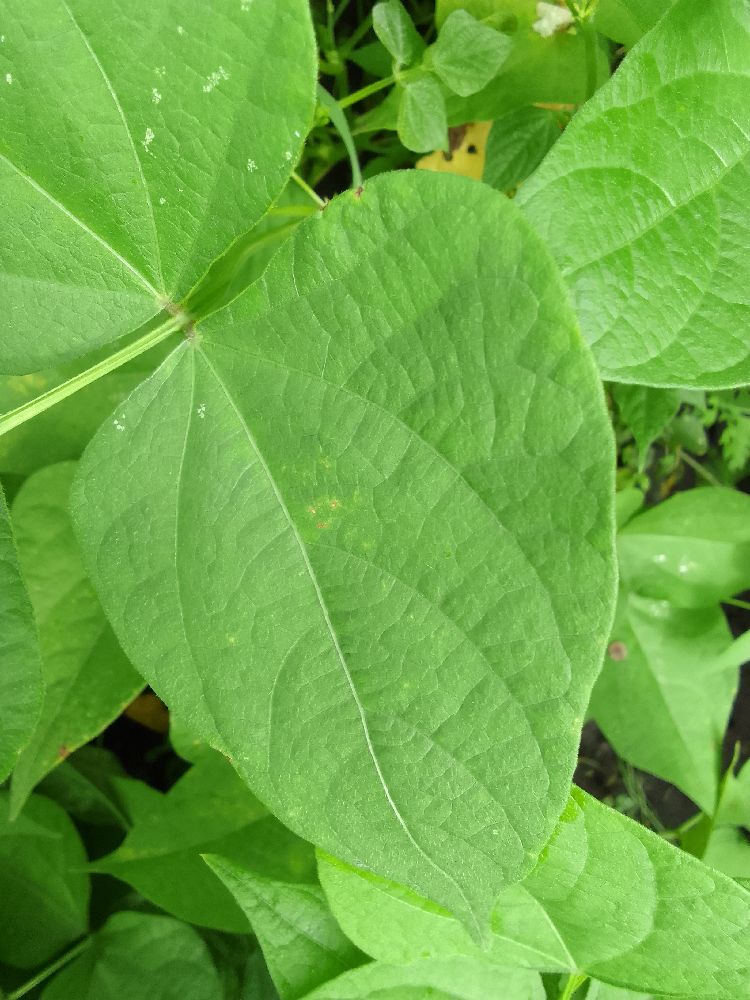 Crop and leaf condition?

common bean, healthy
